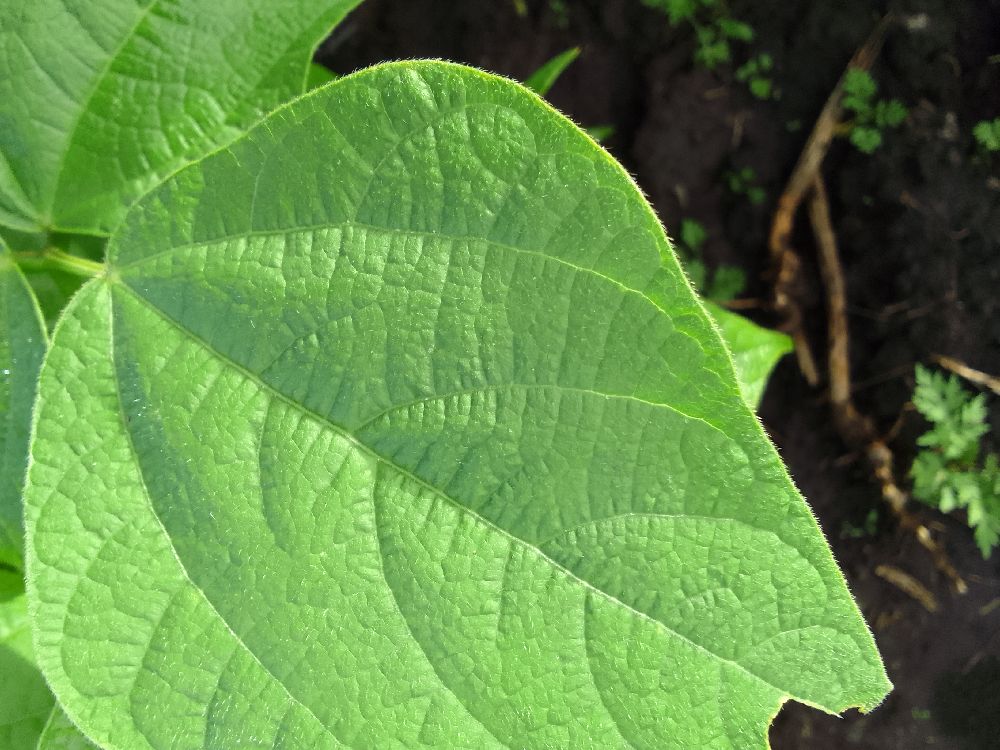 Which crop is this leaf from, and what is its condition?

common bean, healthy
